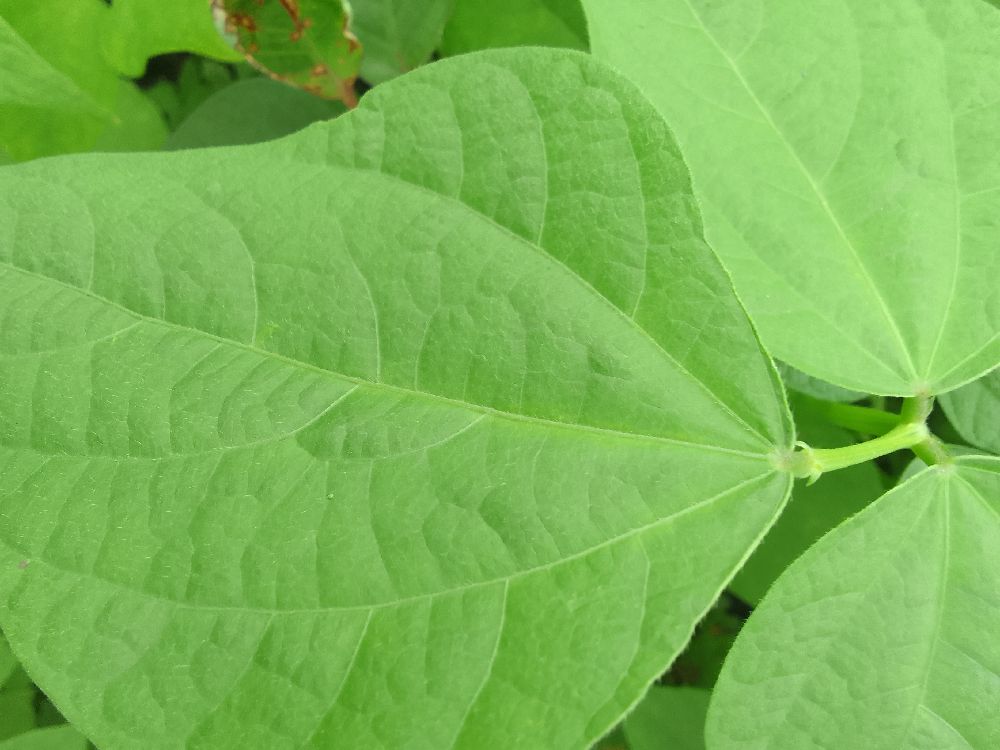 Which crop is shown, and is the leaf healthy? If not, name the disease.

common bean, healthy
